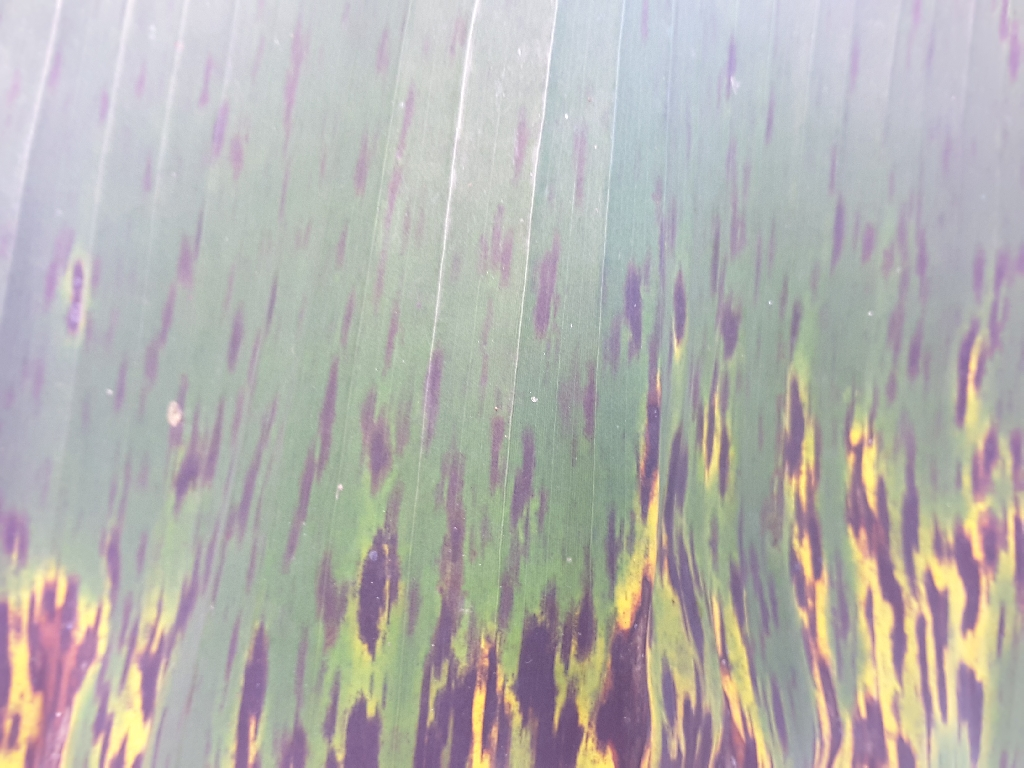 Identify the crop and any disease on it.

banana, black sigatoka
